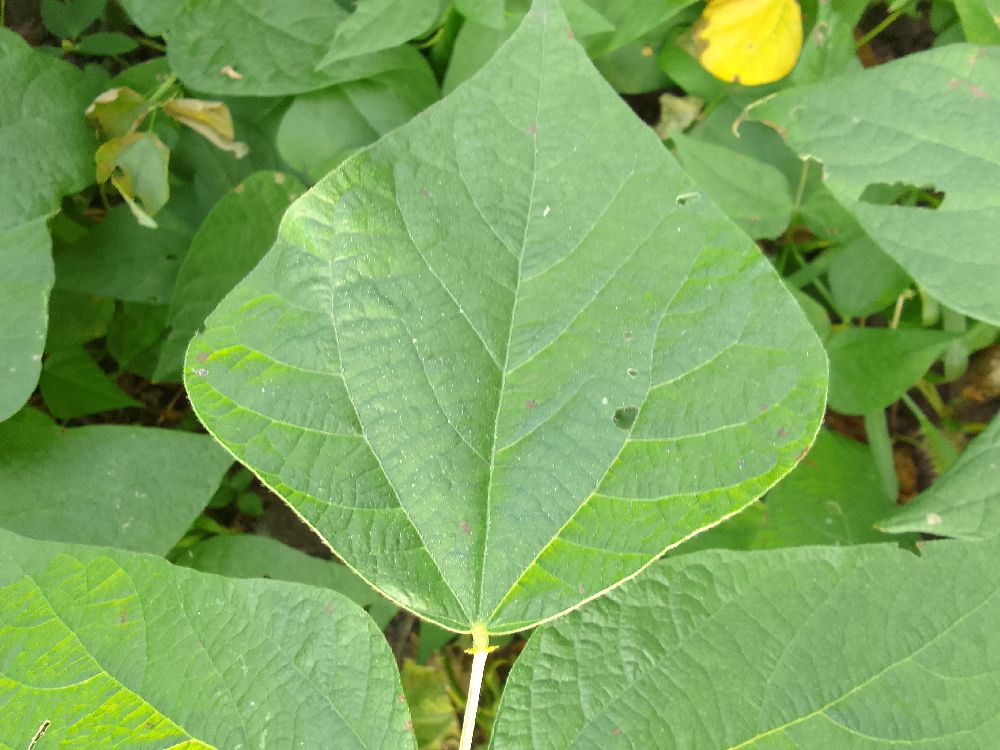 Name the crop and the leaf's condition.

common bean, healthy
